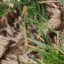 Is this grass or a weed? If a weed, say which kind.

grass
